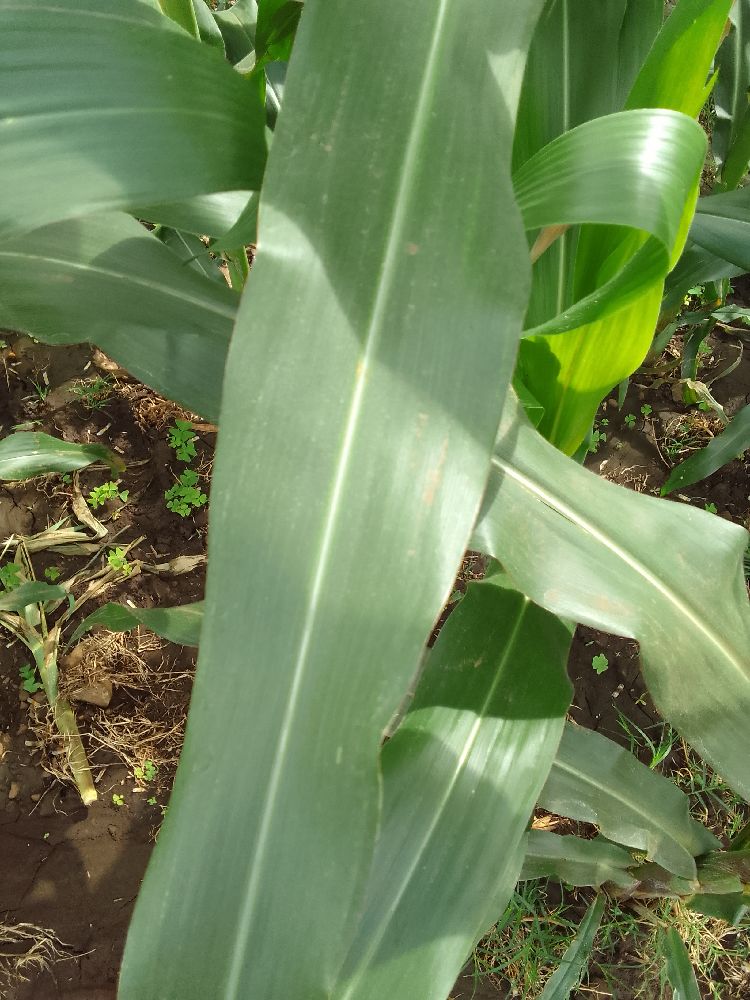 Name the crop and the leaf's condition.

maize, healthy
